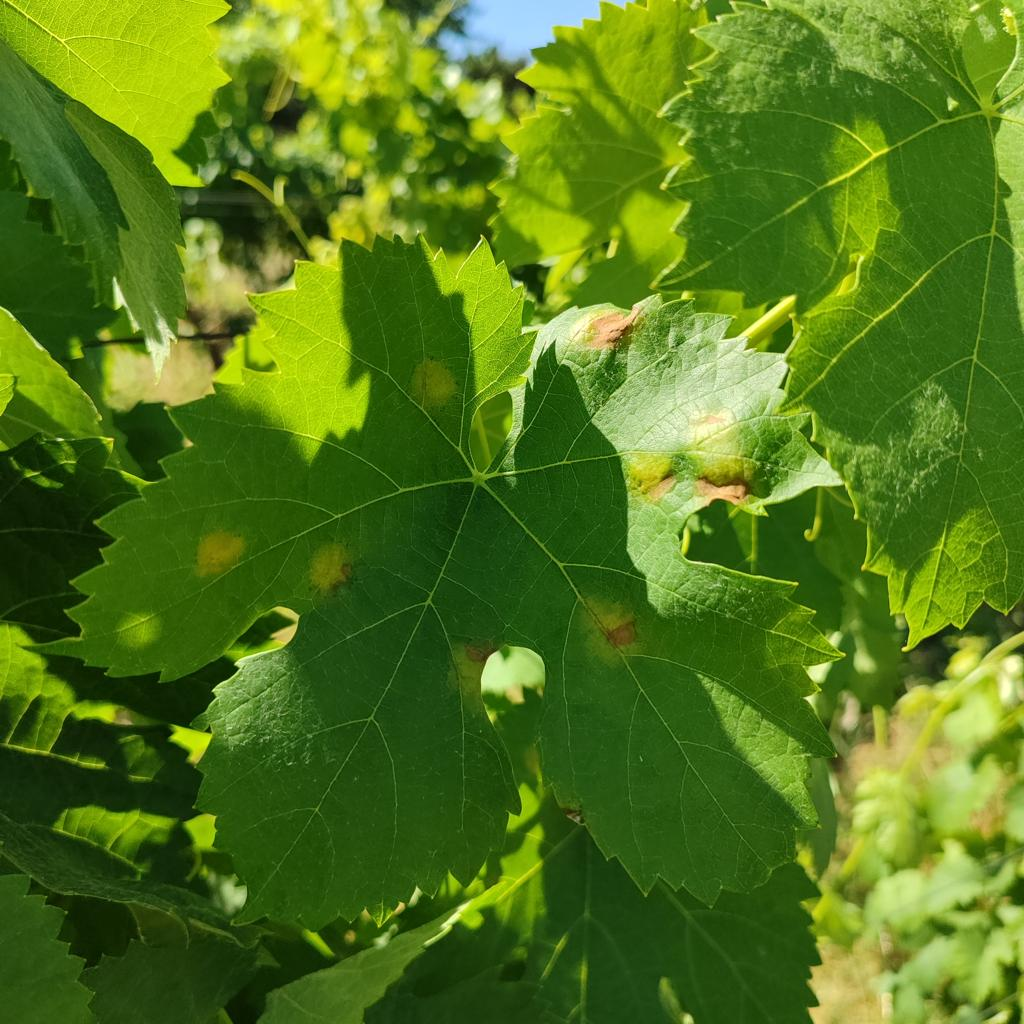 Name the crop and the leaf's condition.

grapevine, downy mildew
